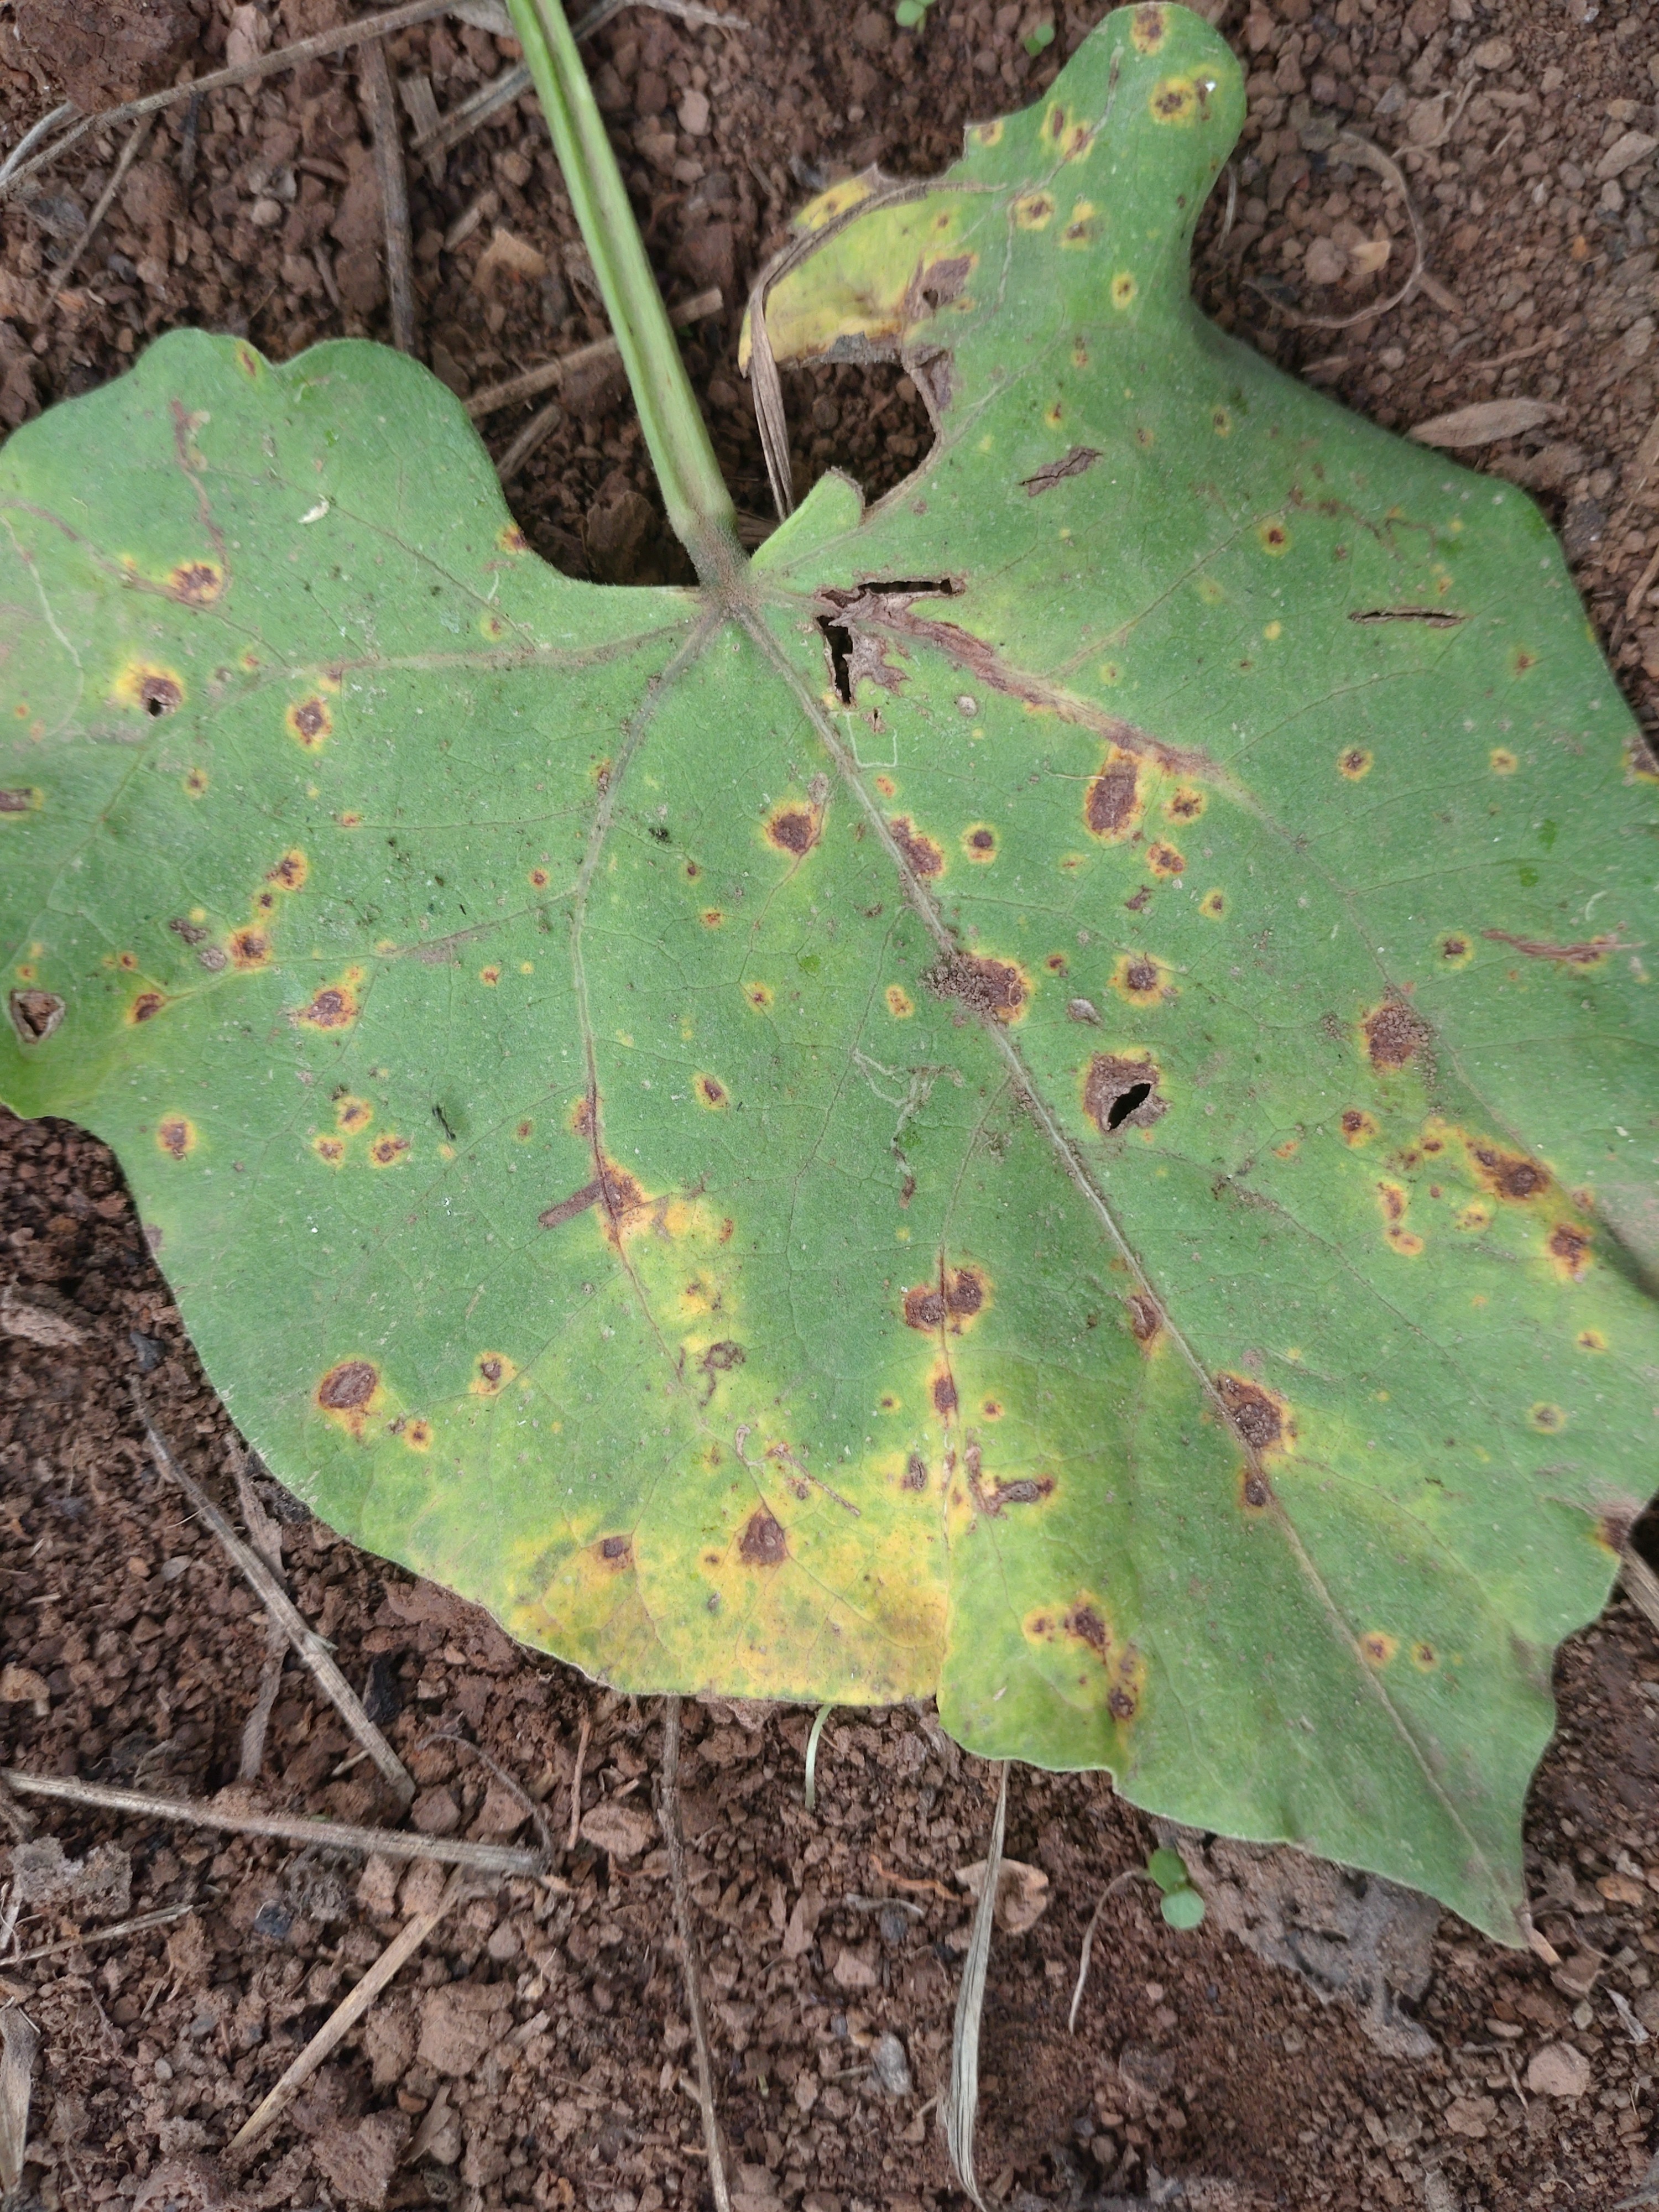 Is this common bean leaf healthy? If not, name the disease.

rust
